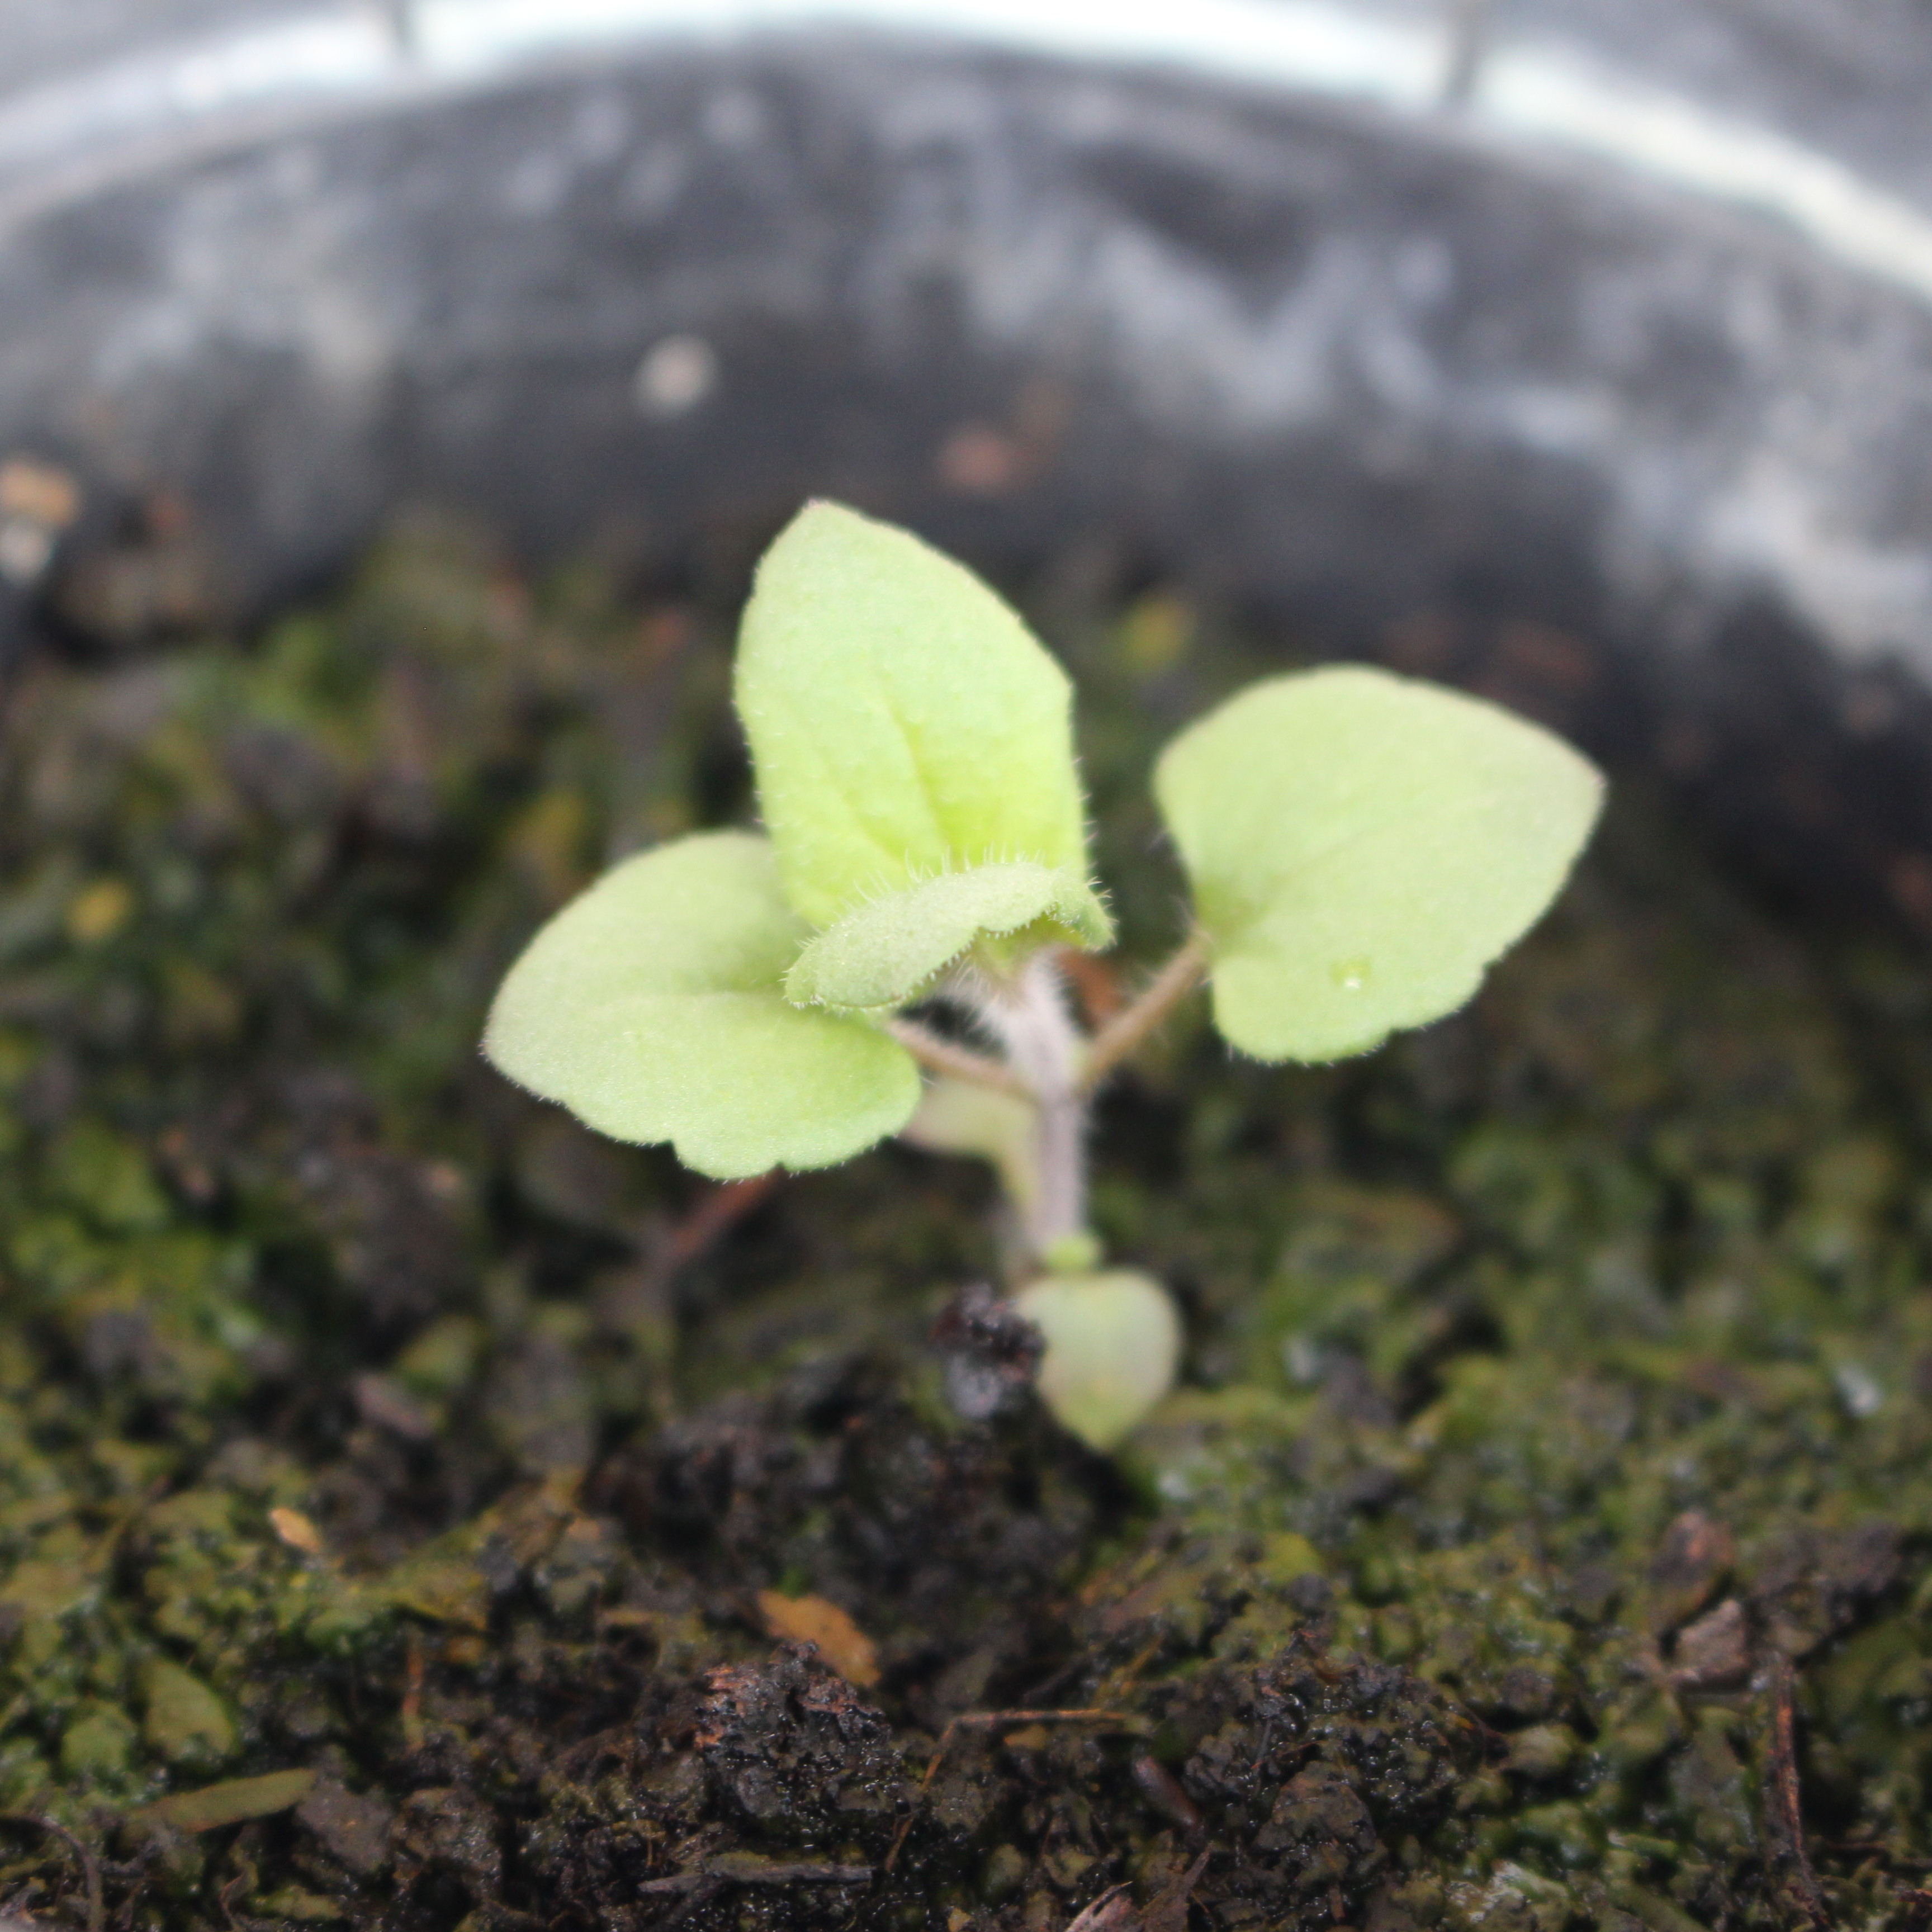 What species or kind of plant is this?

Veronica persica
